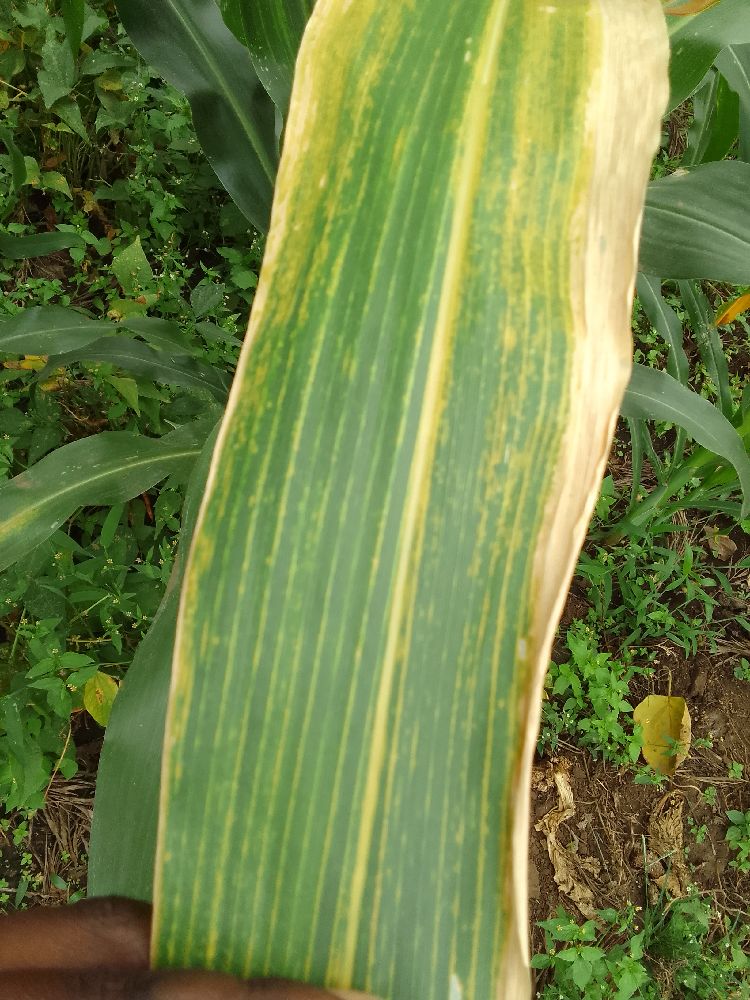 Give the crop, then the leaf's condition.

maize, maize lethal necrosis
